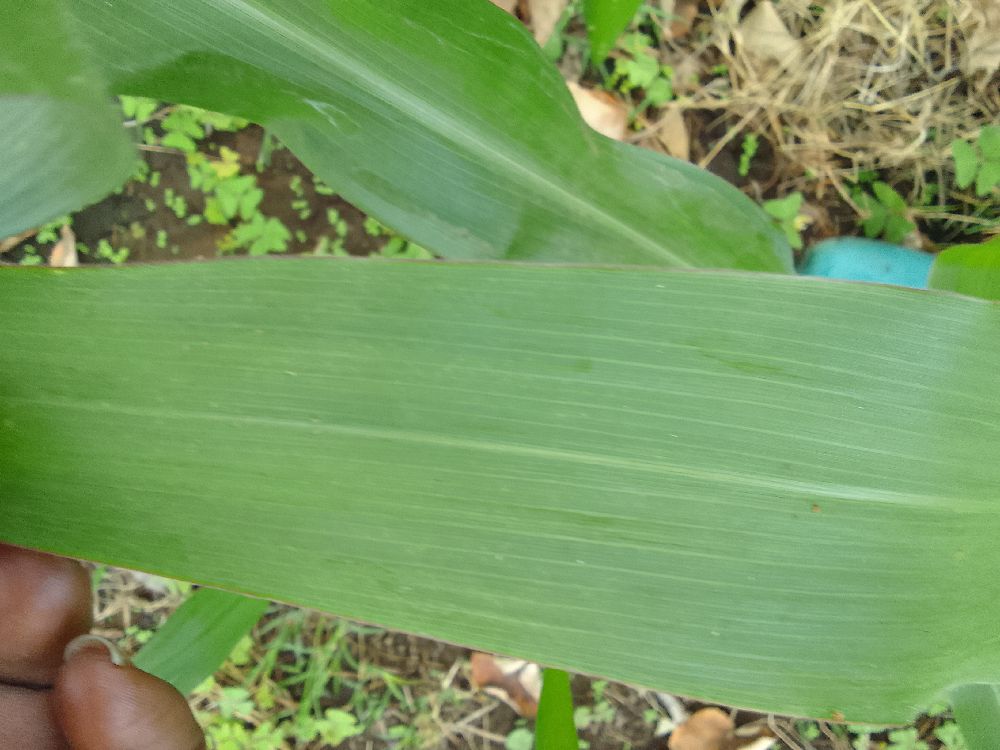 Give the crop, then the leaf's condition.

maize, healthy
